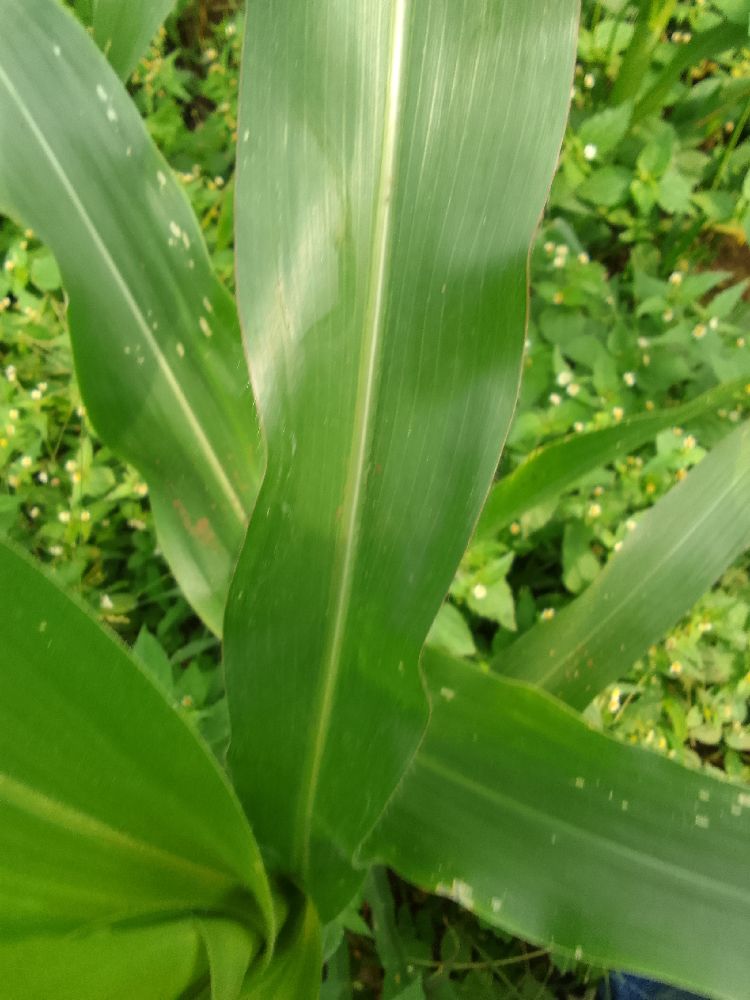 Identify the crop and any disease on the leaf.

maize, healthy
